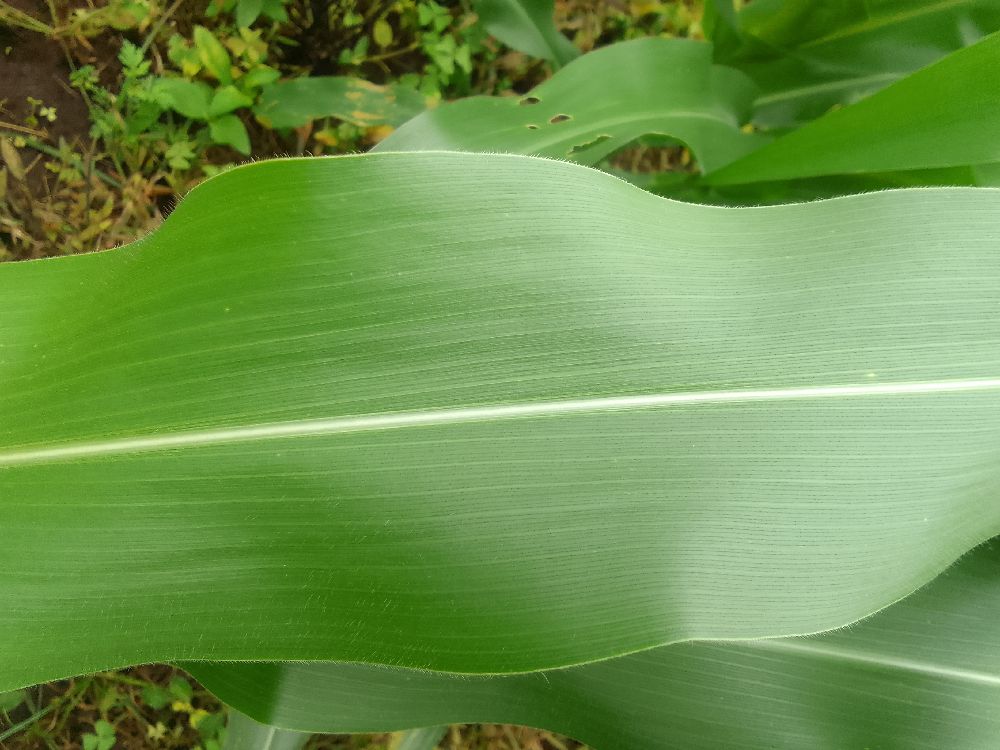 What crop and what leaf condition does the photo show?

maize, healthy
